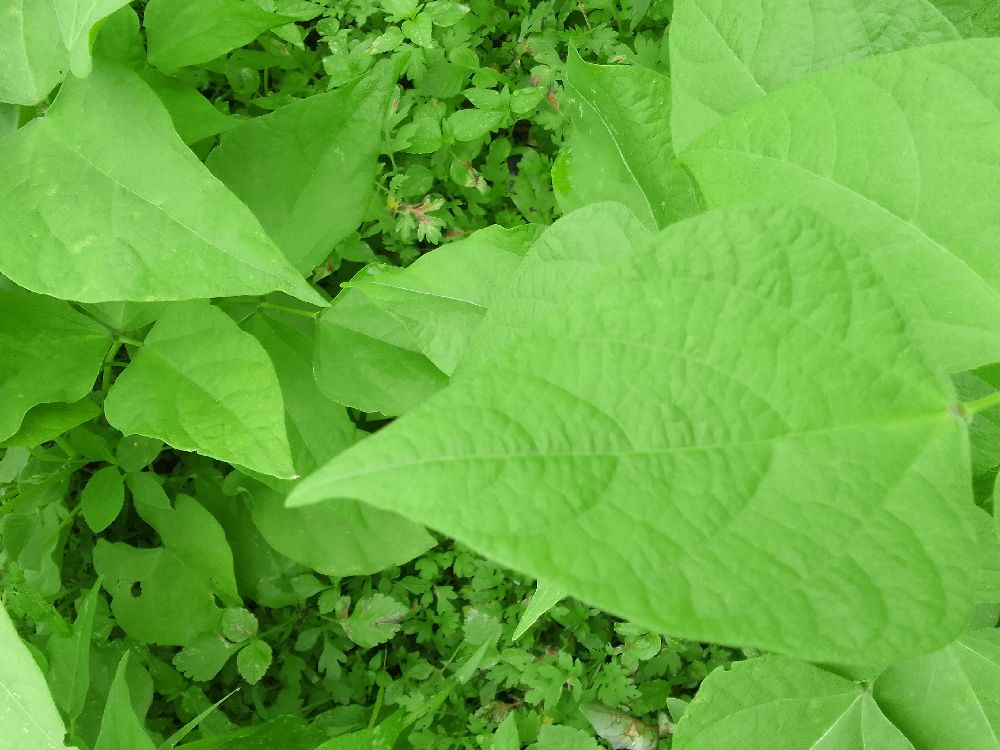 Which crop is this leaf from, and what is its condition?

common bean, healthy
